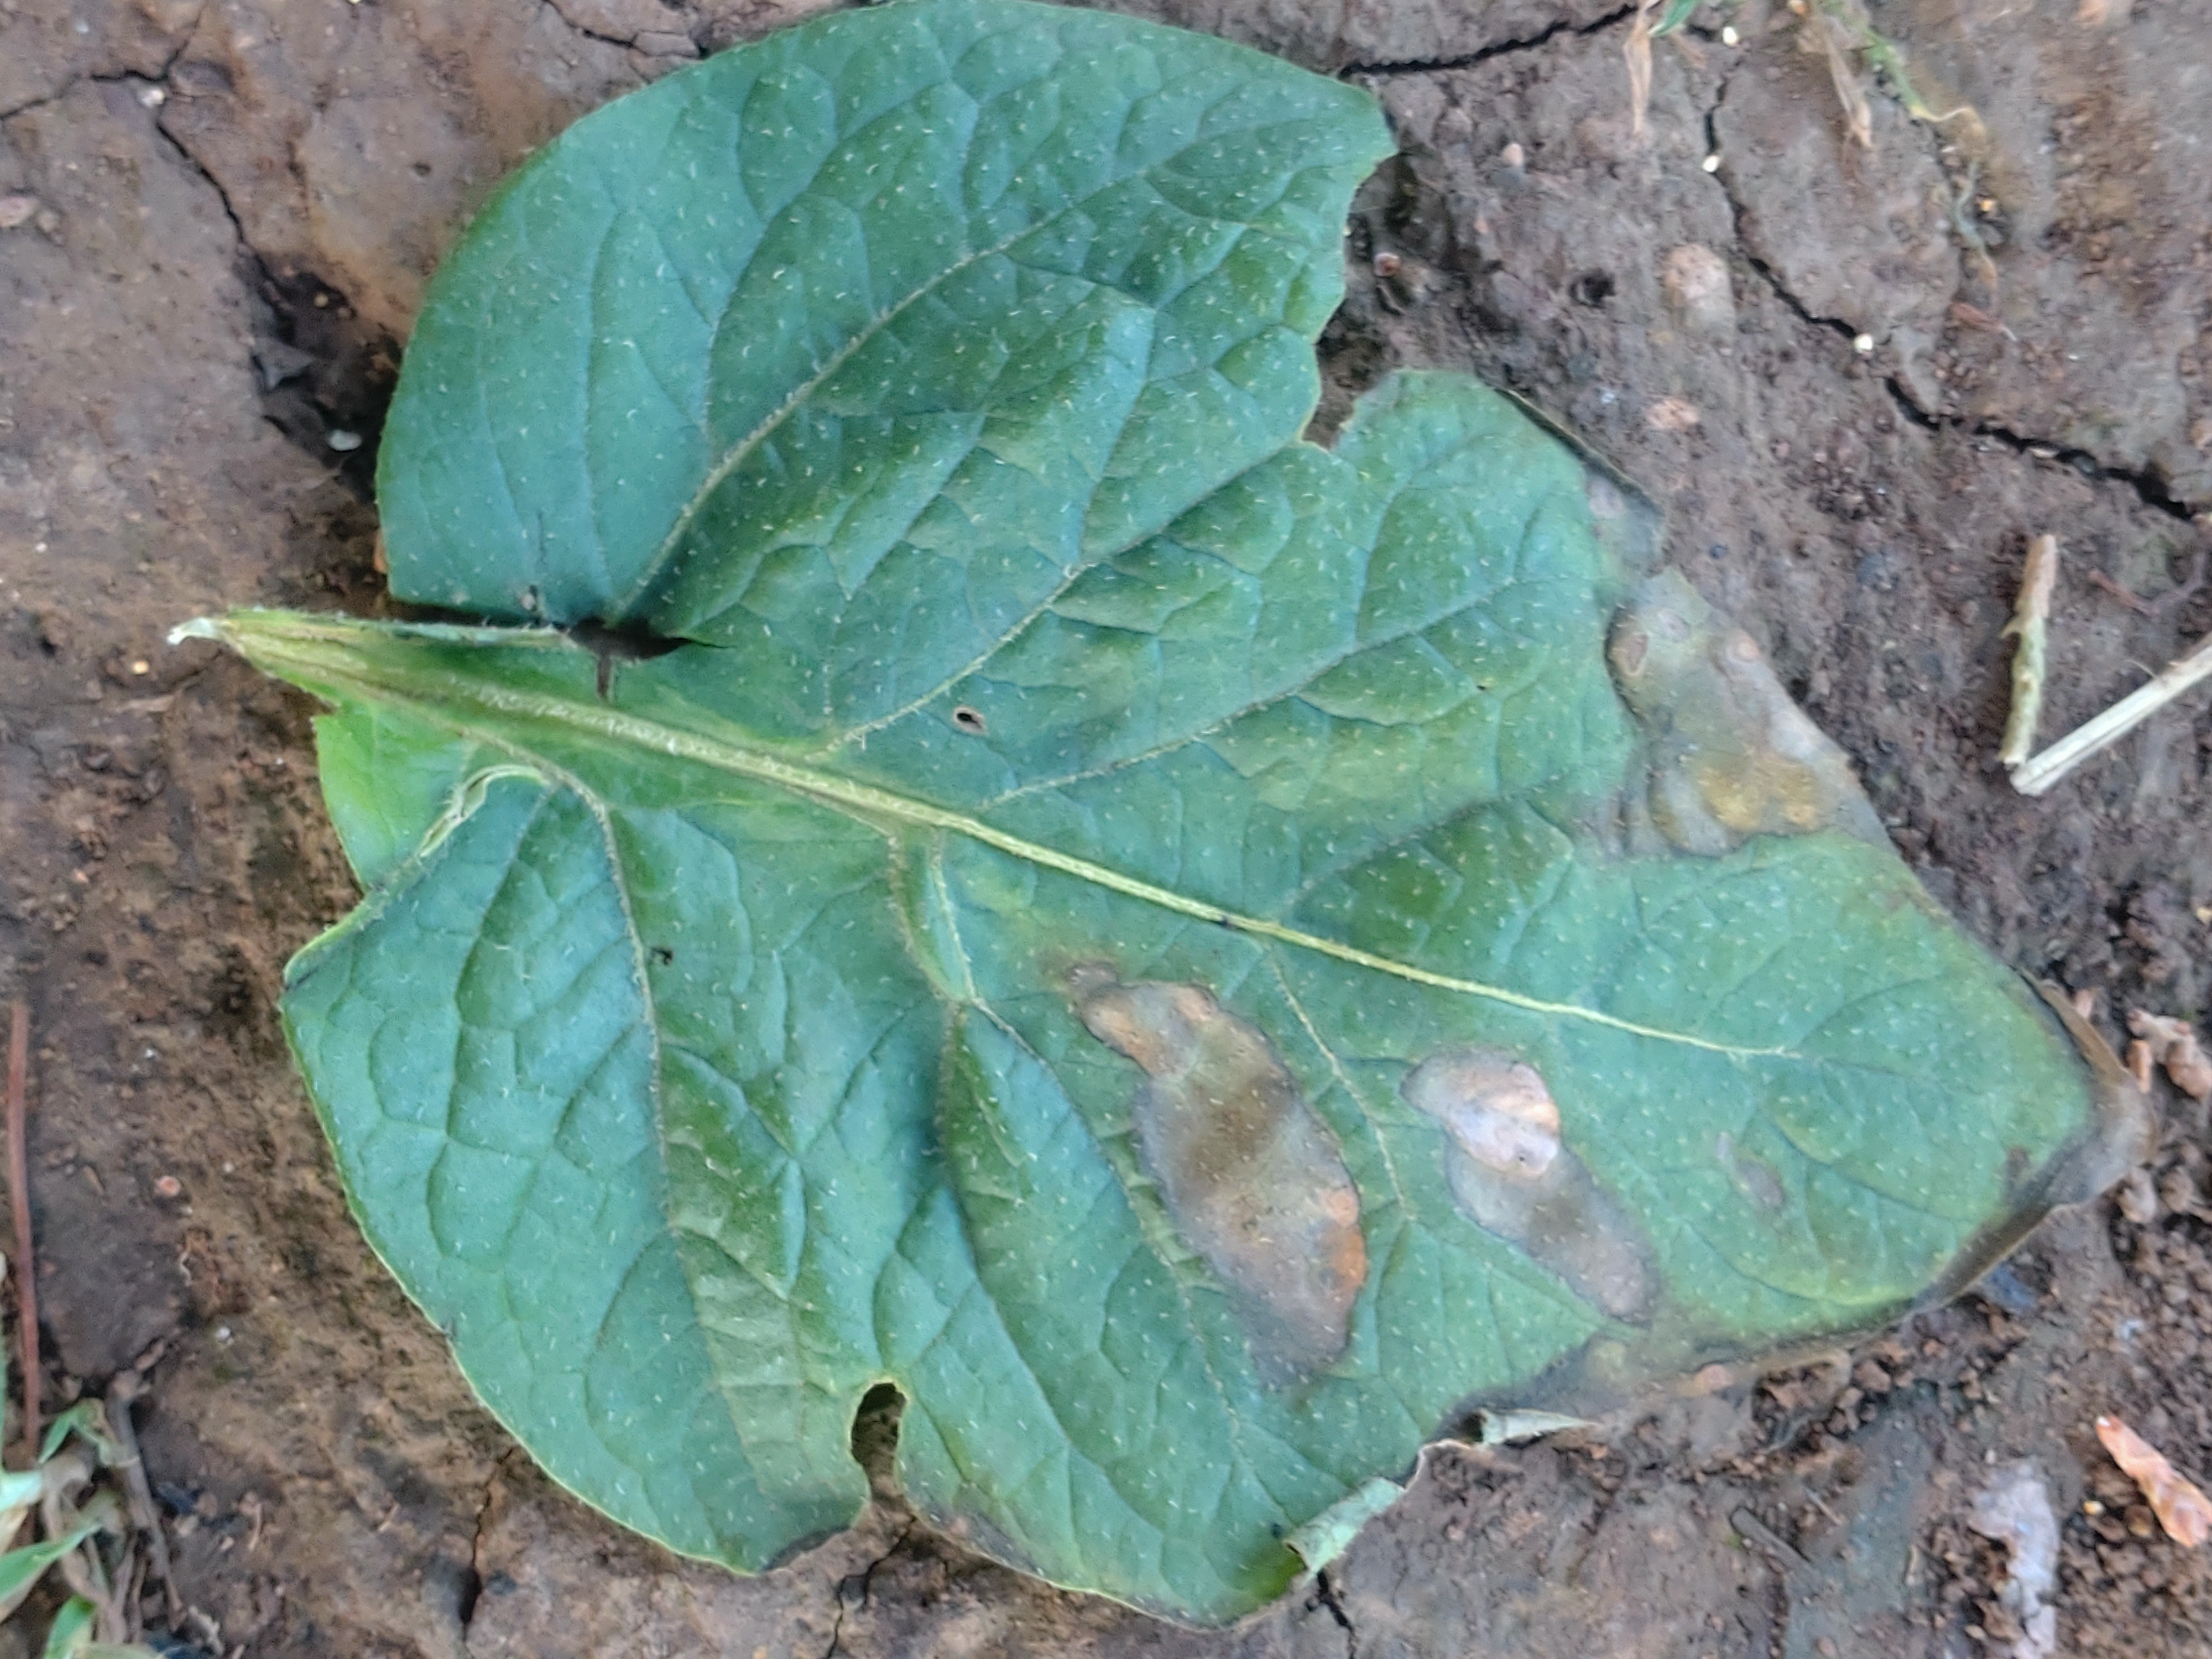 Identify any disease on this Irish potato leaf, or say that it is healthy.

early blight
